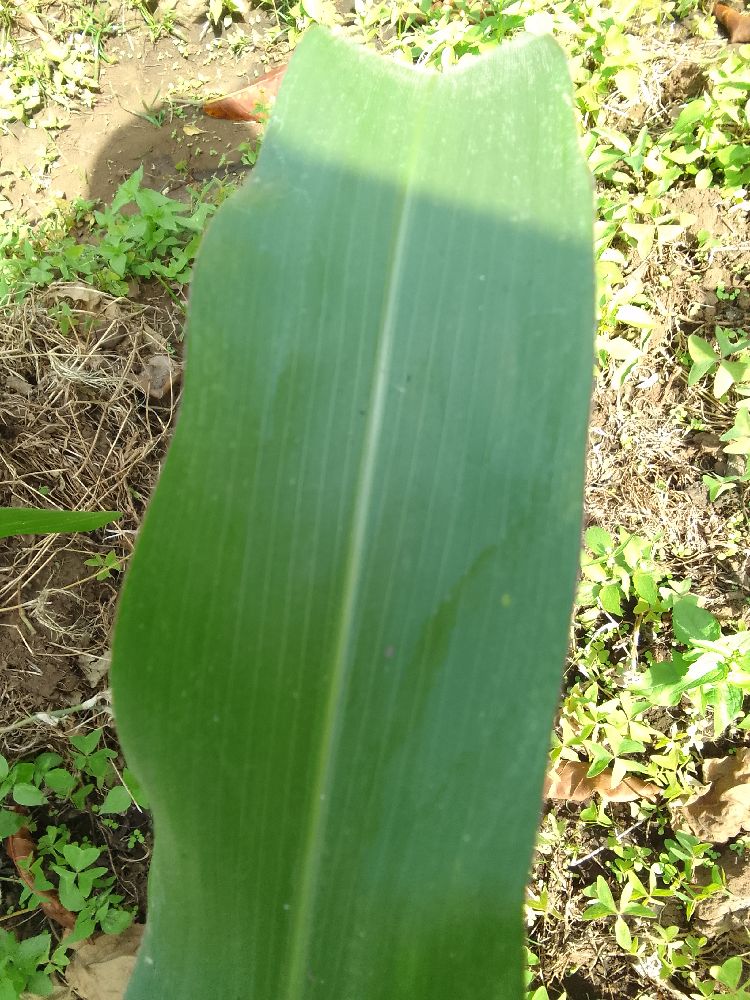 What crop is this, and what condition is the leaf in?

maize, healthy
